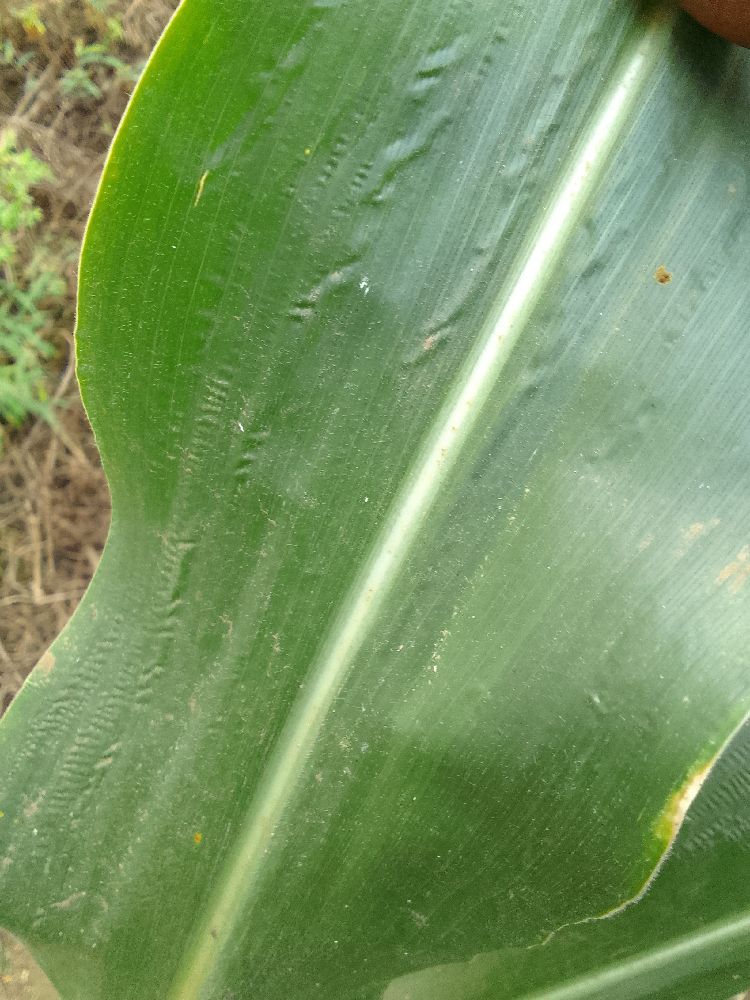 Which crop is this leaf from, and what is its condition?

maize, healthy
